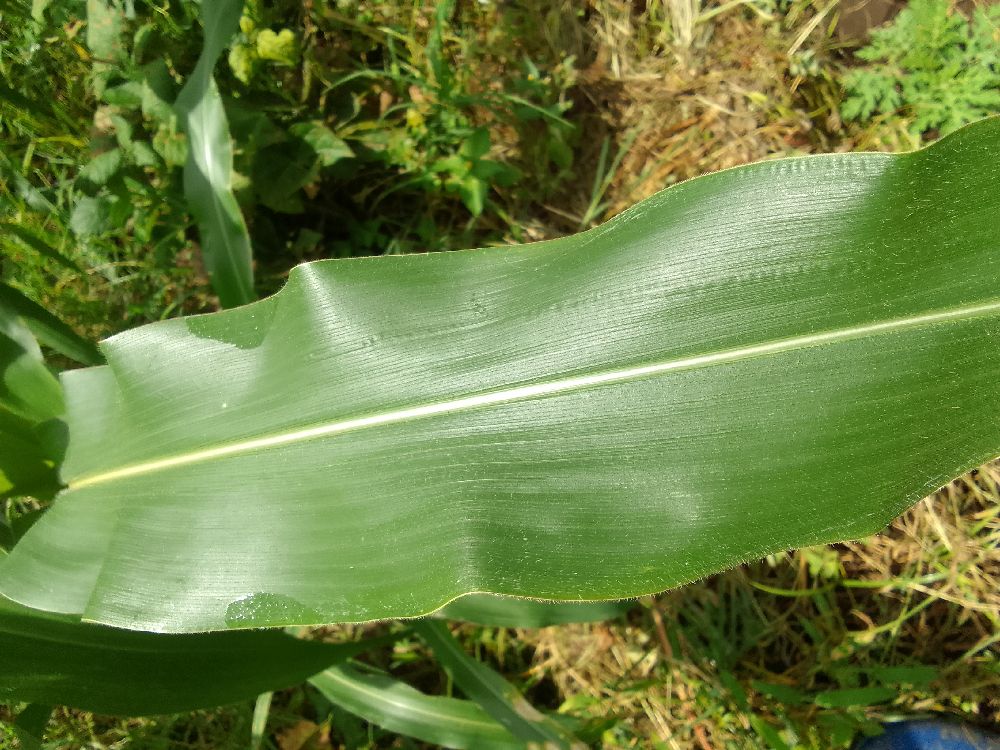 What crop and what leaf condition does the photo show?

maize, healthy
